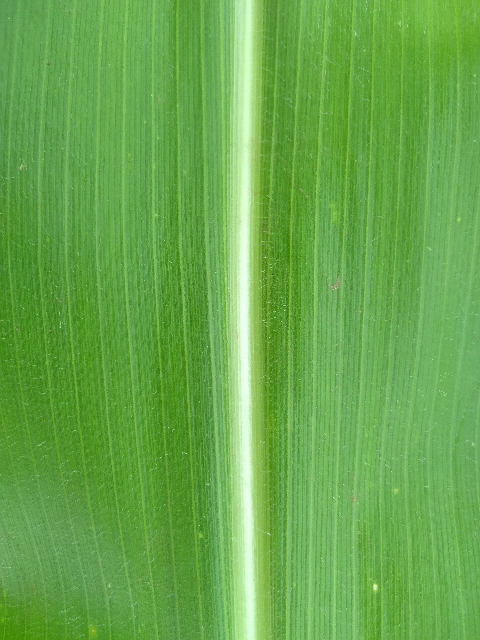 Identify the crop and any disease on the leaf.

maize, healthy
